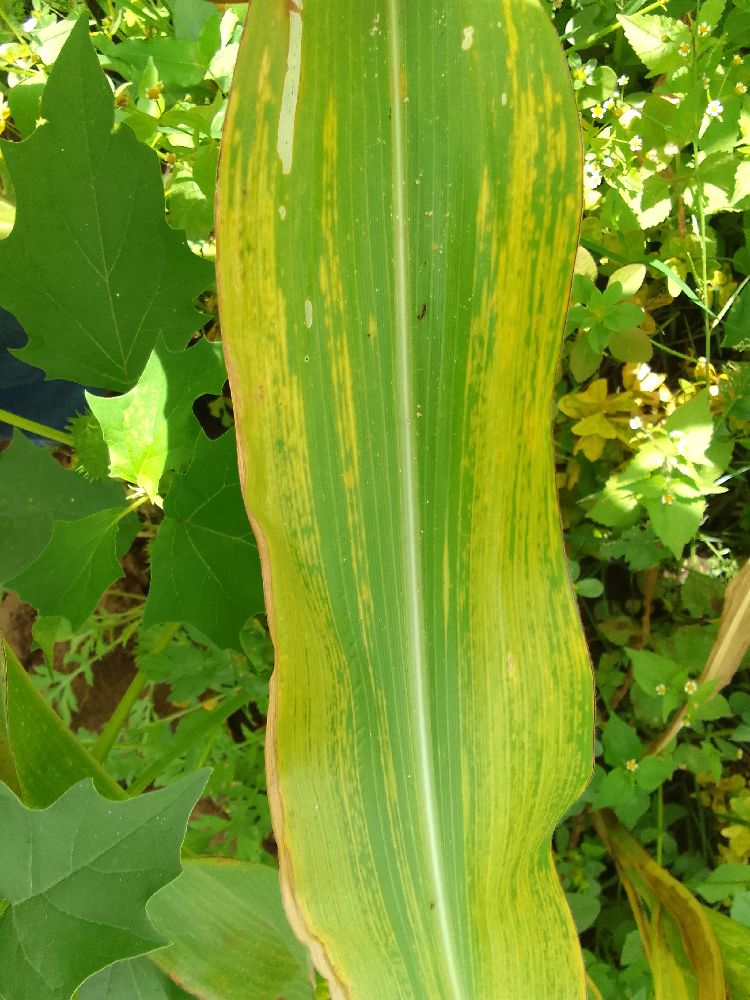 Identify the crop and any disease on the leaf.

maize, maize lethal necrosis
